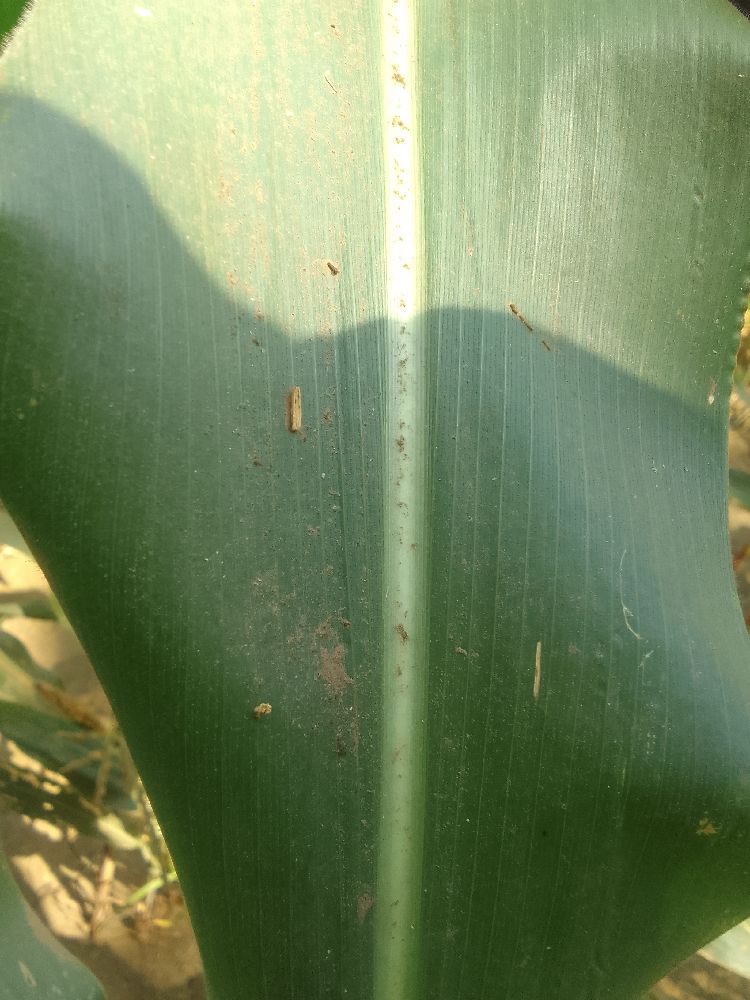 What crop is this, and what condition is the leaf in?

maize, healthy
